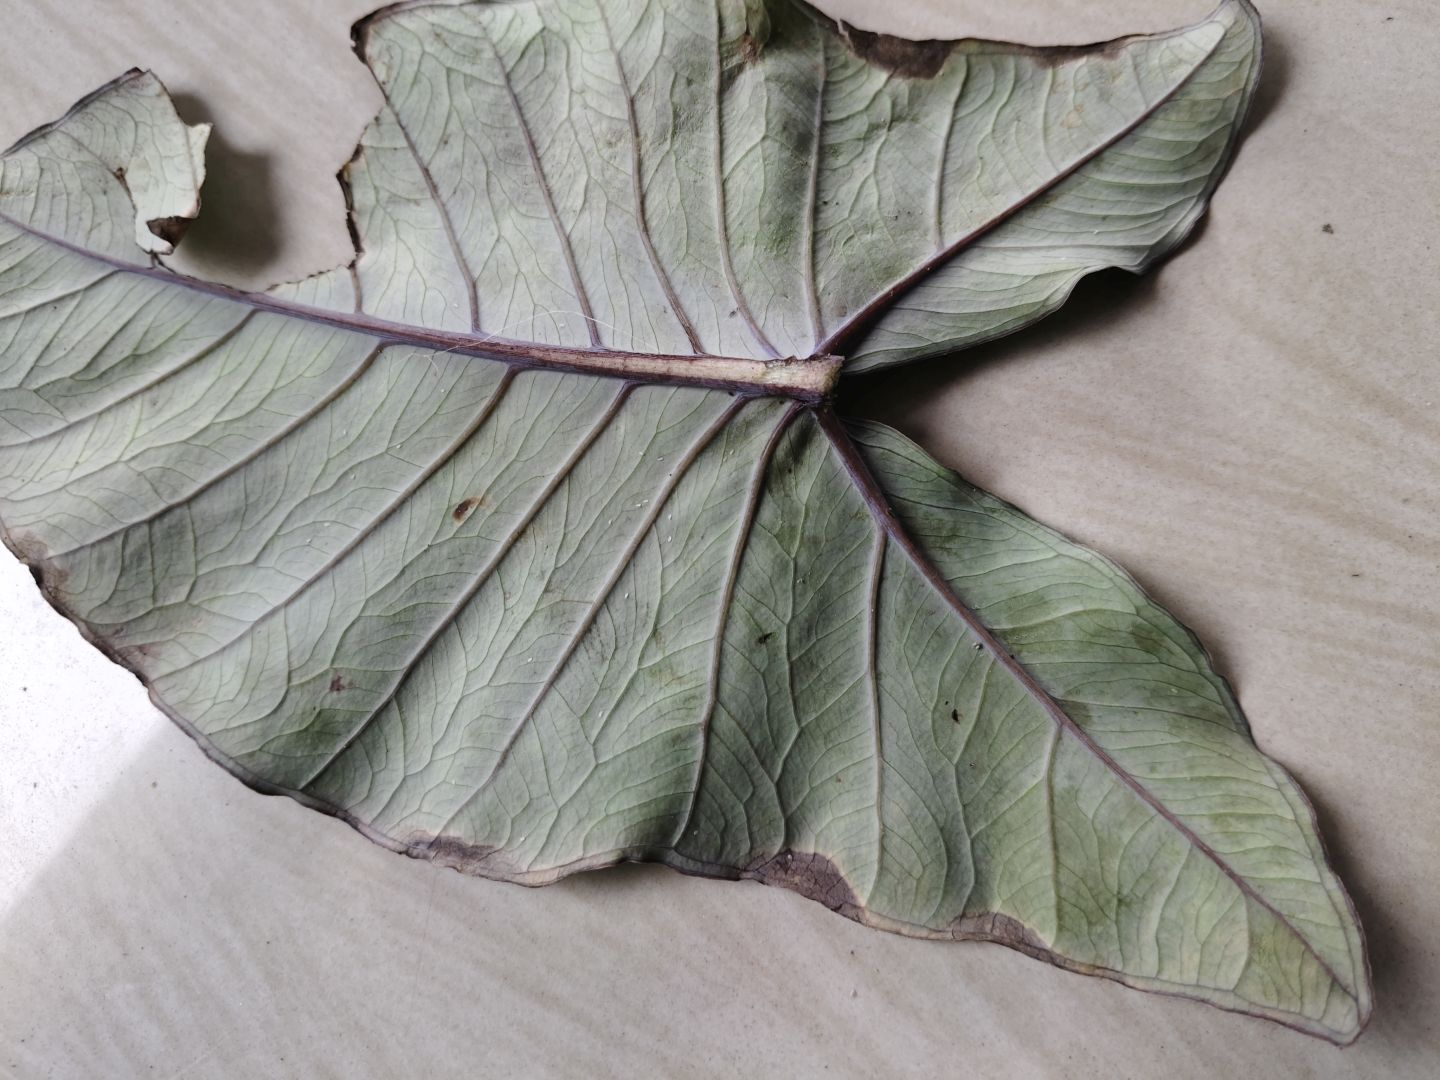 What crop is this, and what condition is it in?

taro, leaf blight
